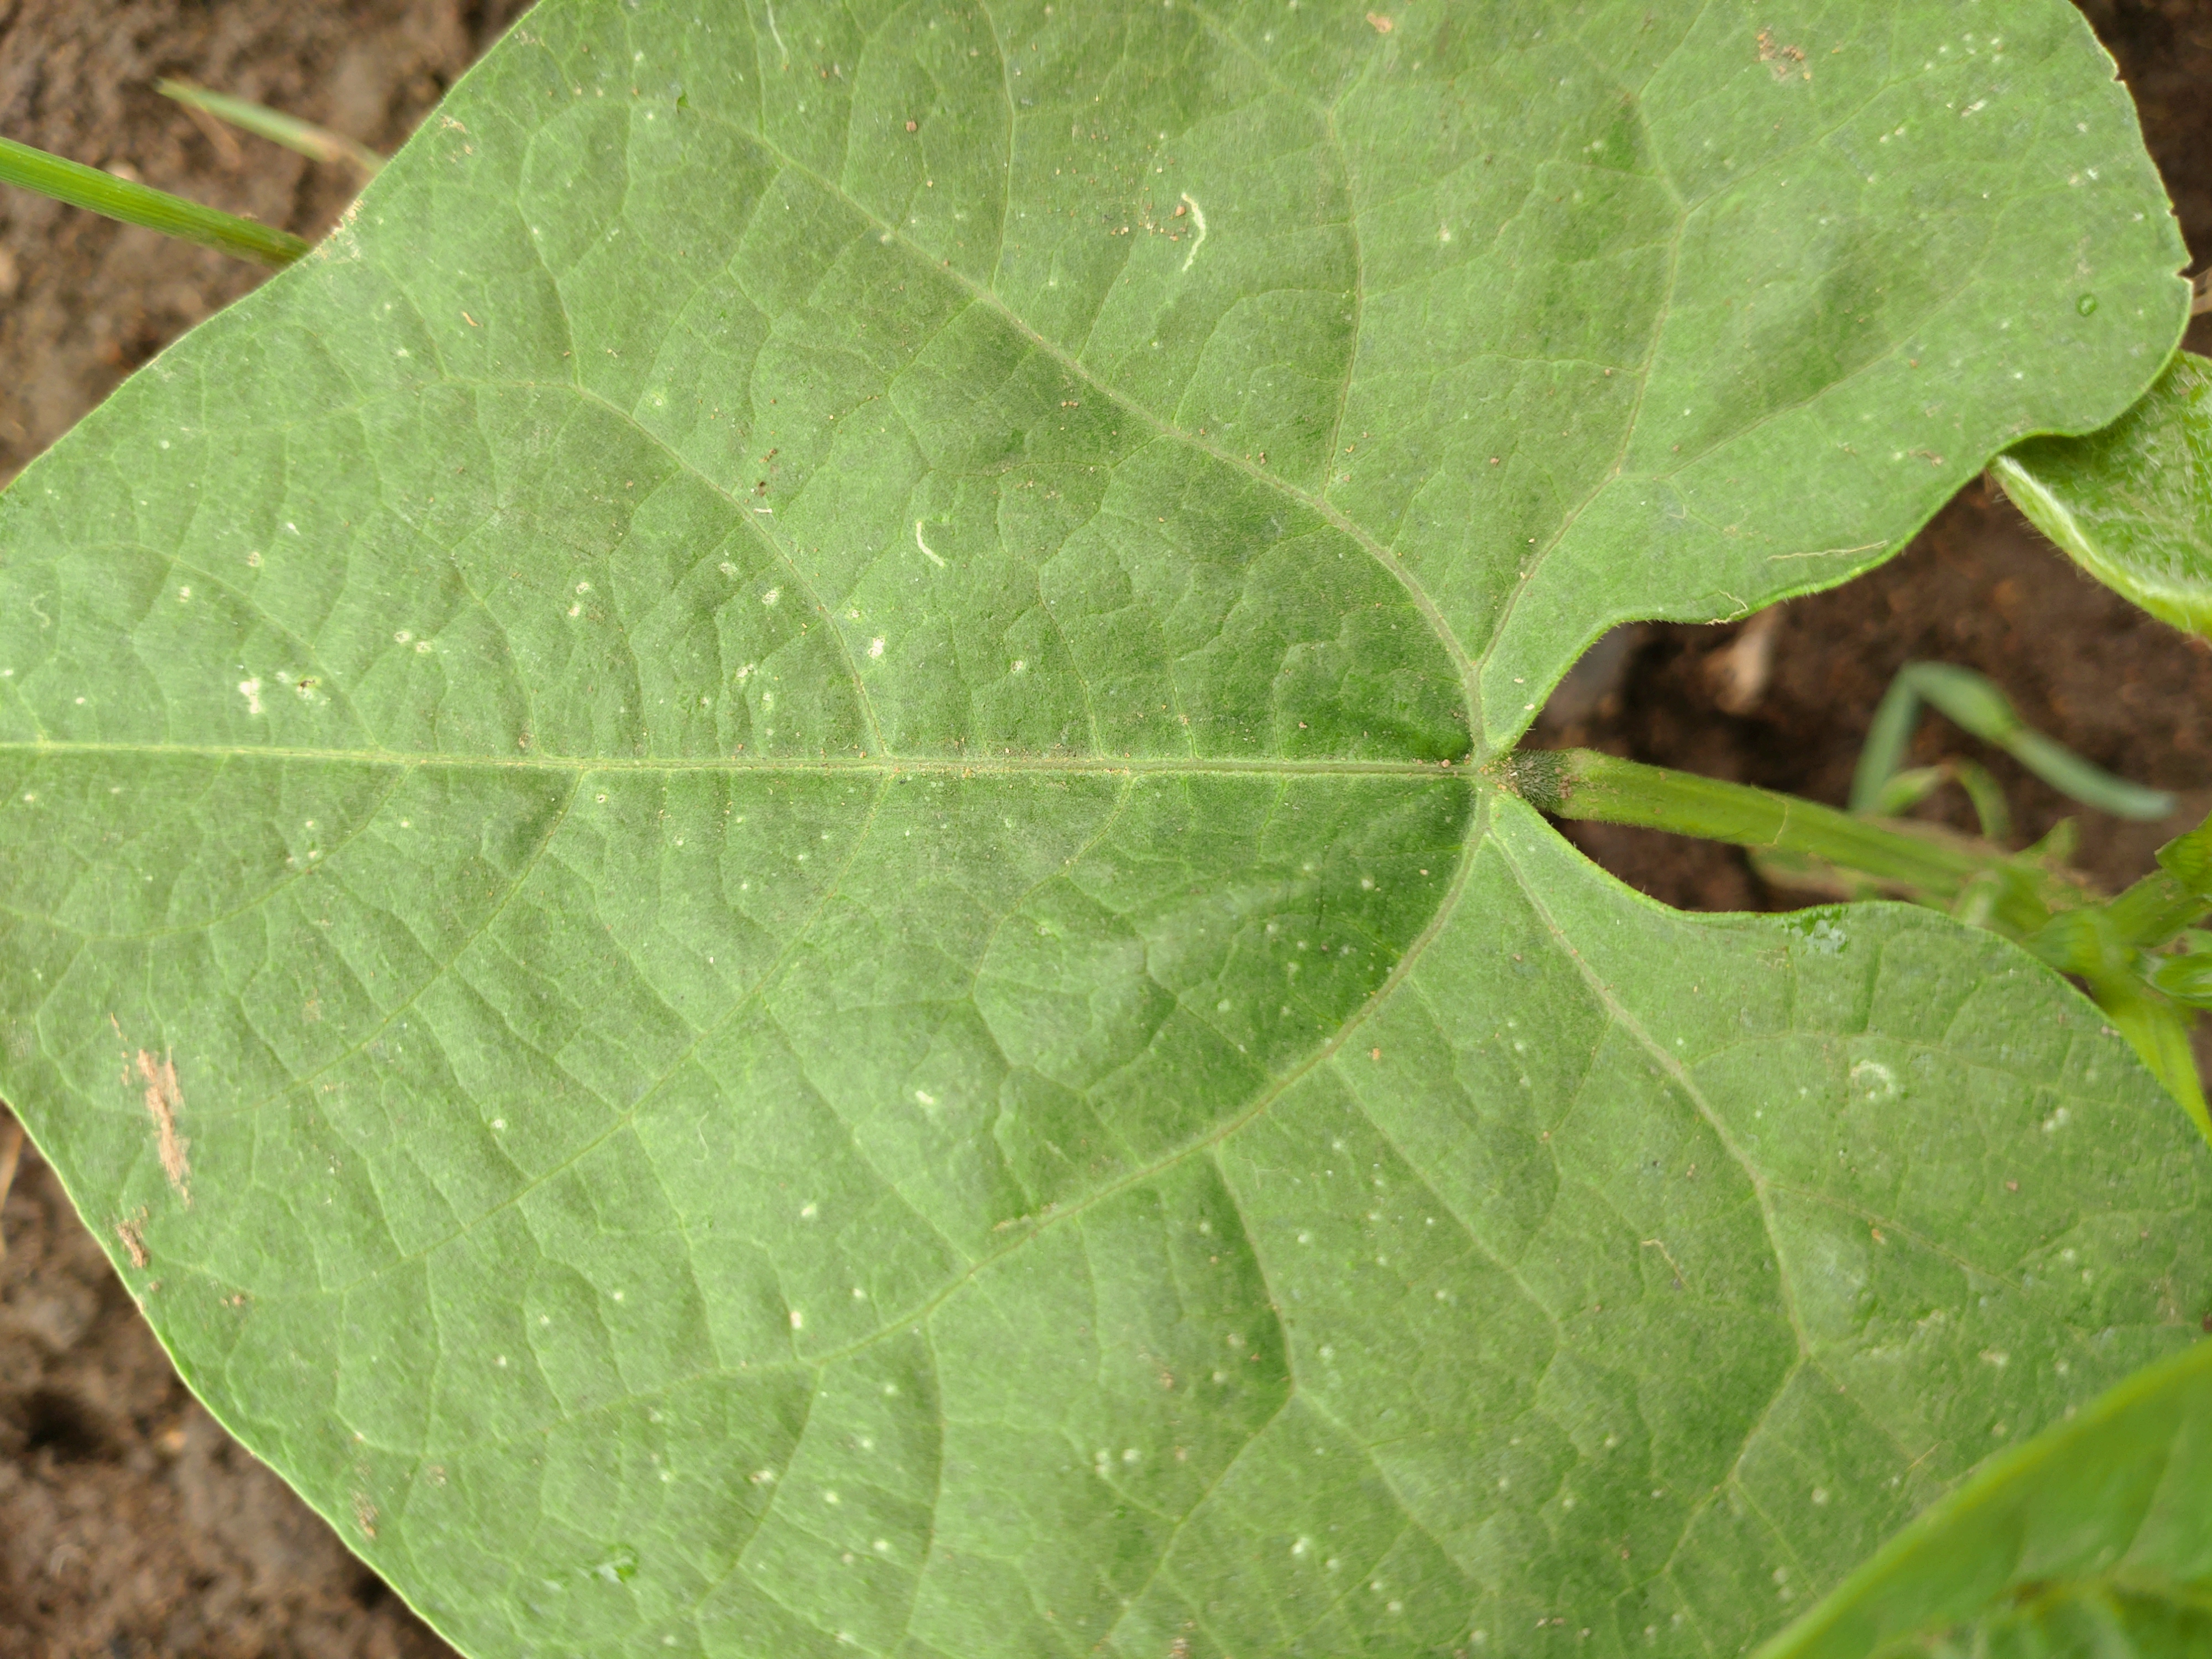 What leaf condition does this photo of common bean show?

healthy
